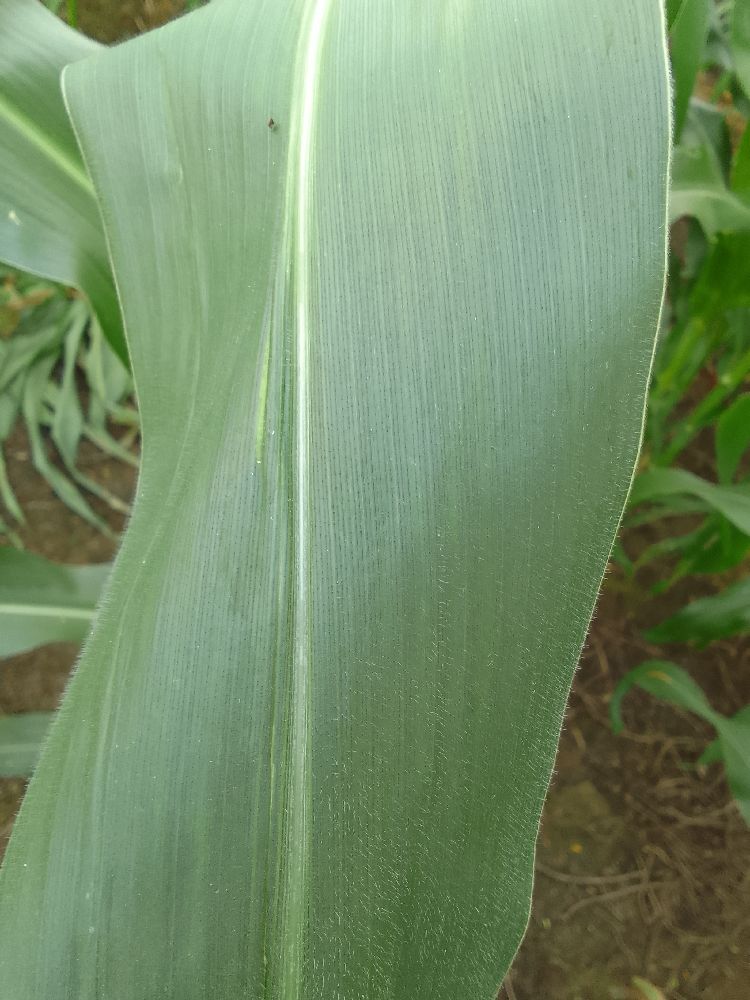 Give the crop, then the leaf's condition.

maize, healthy
